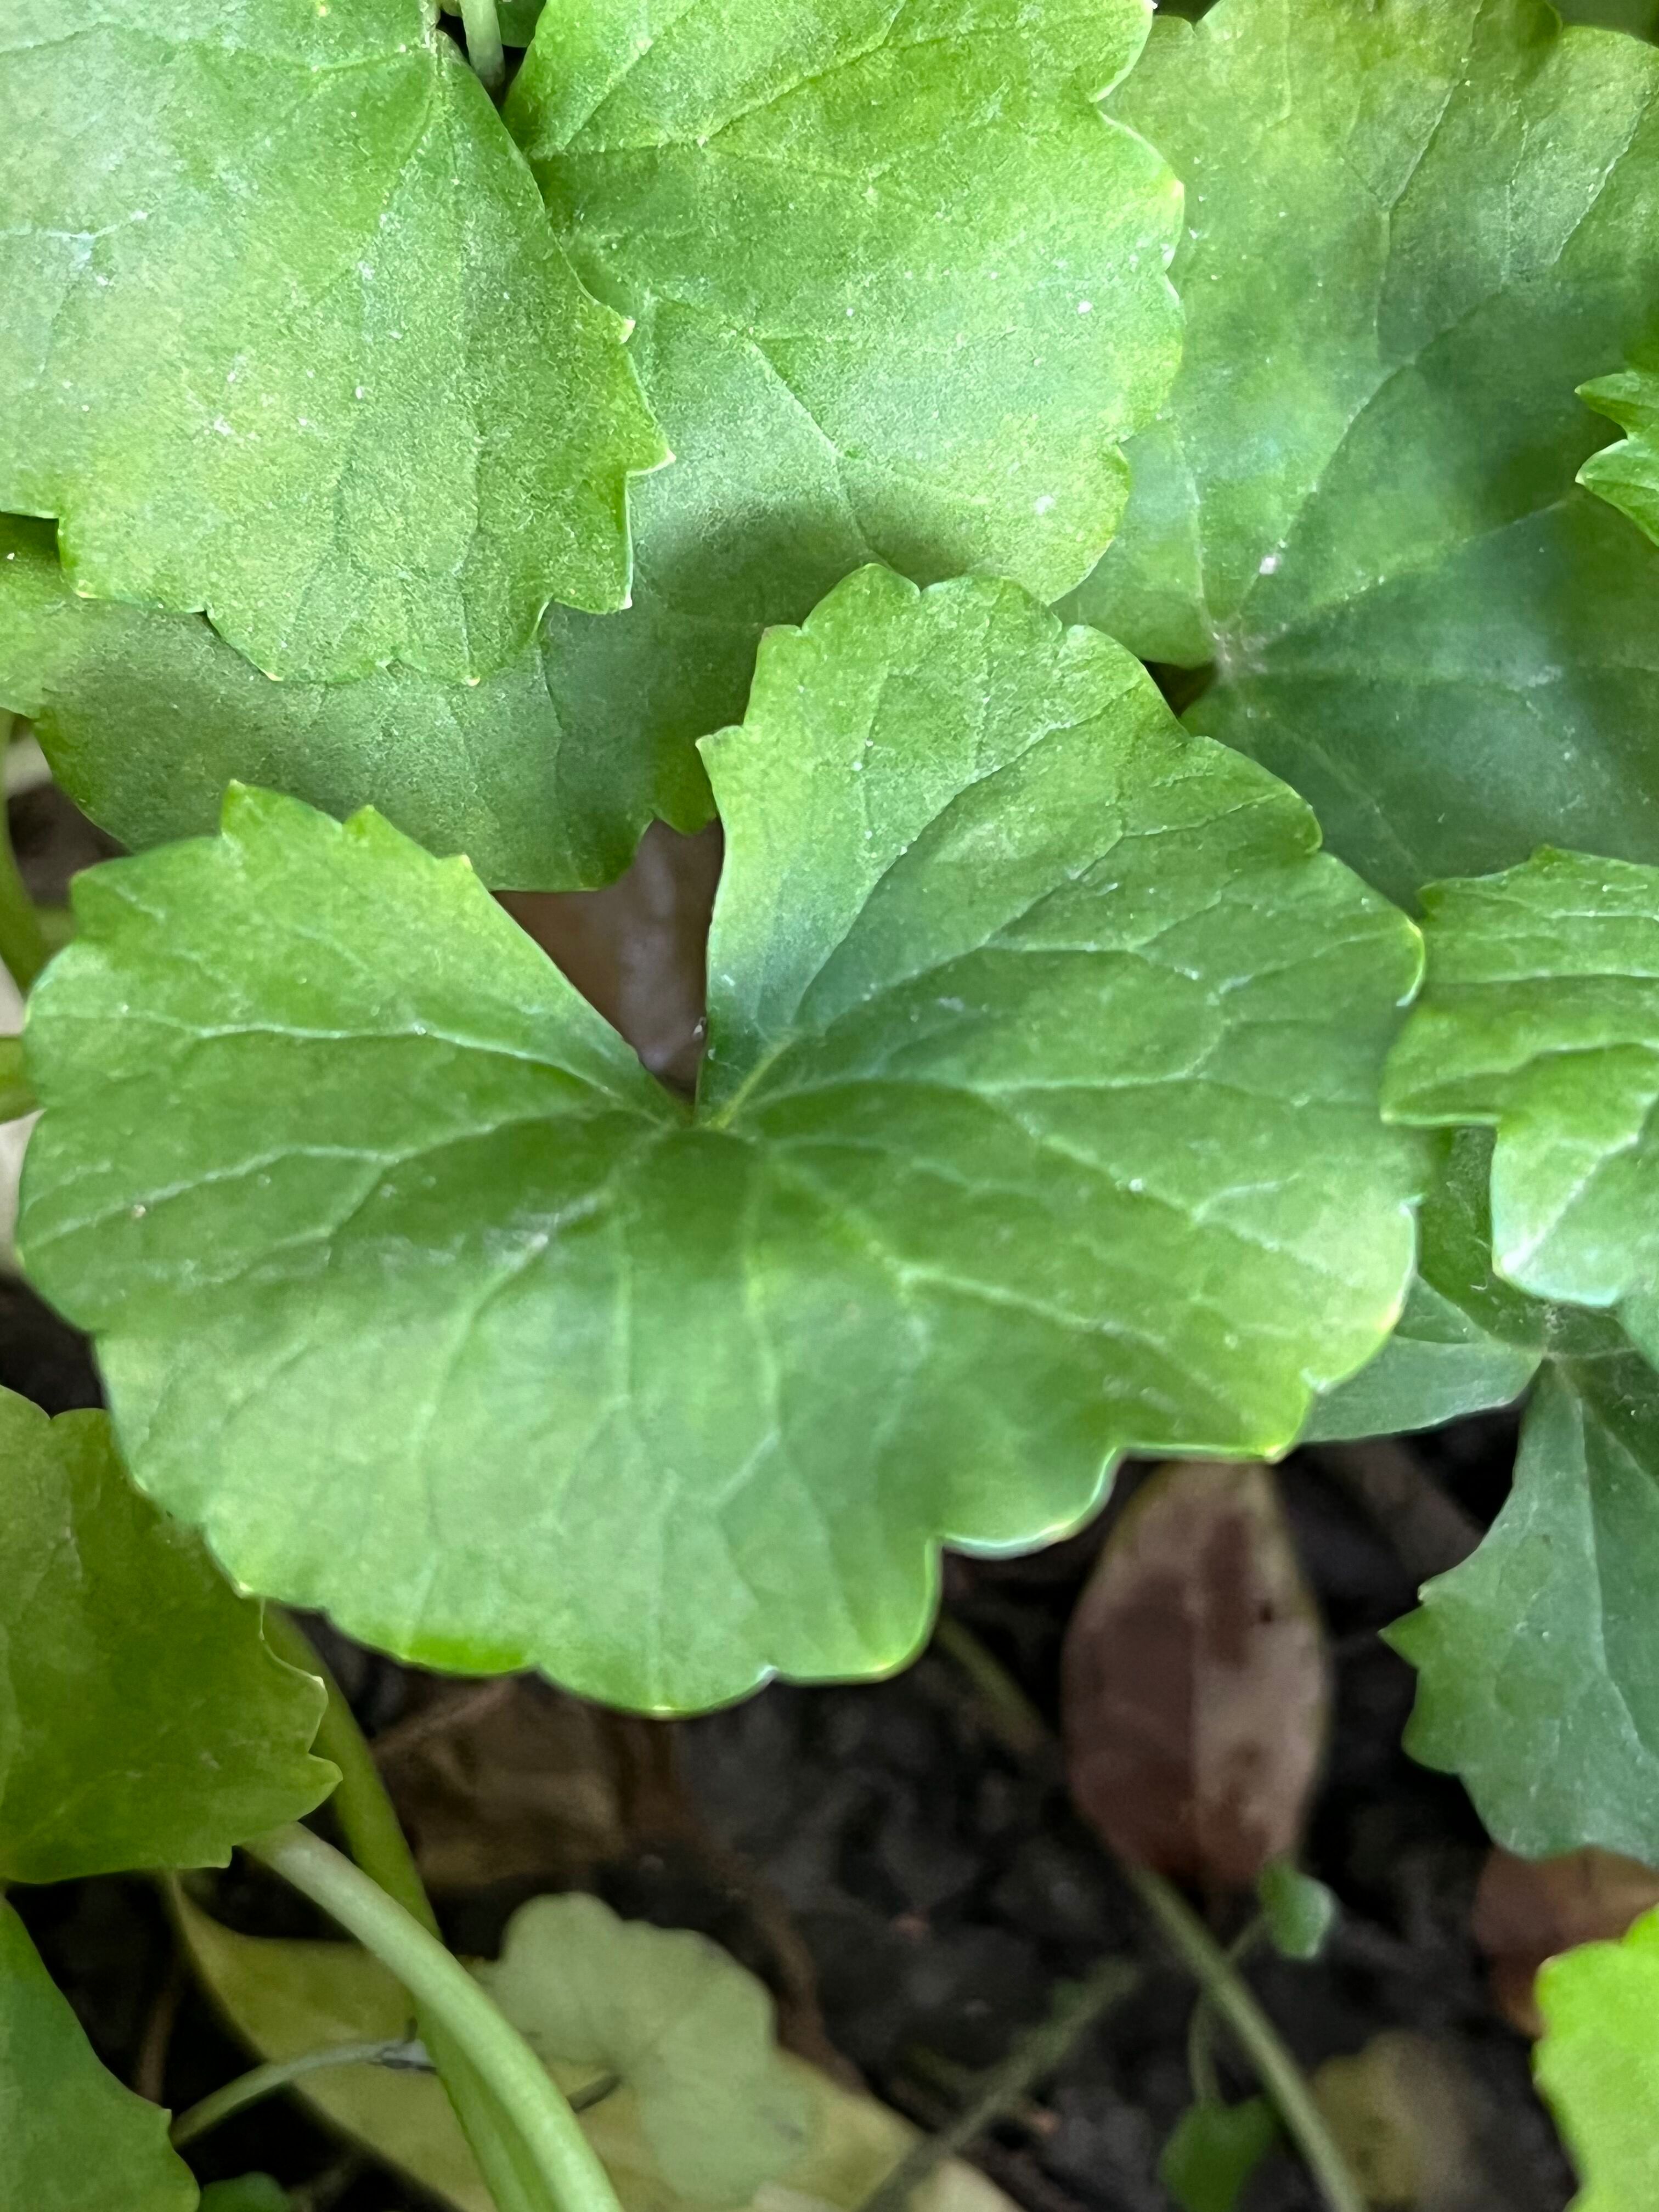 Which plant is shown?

thankuni
